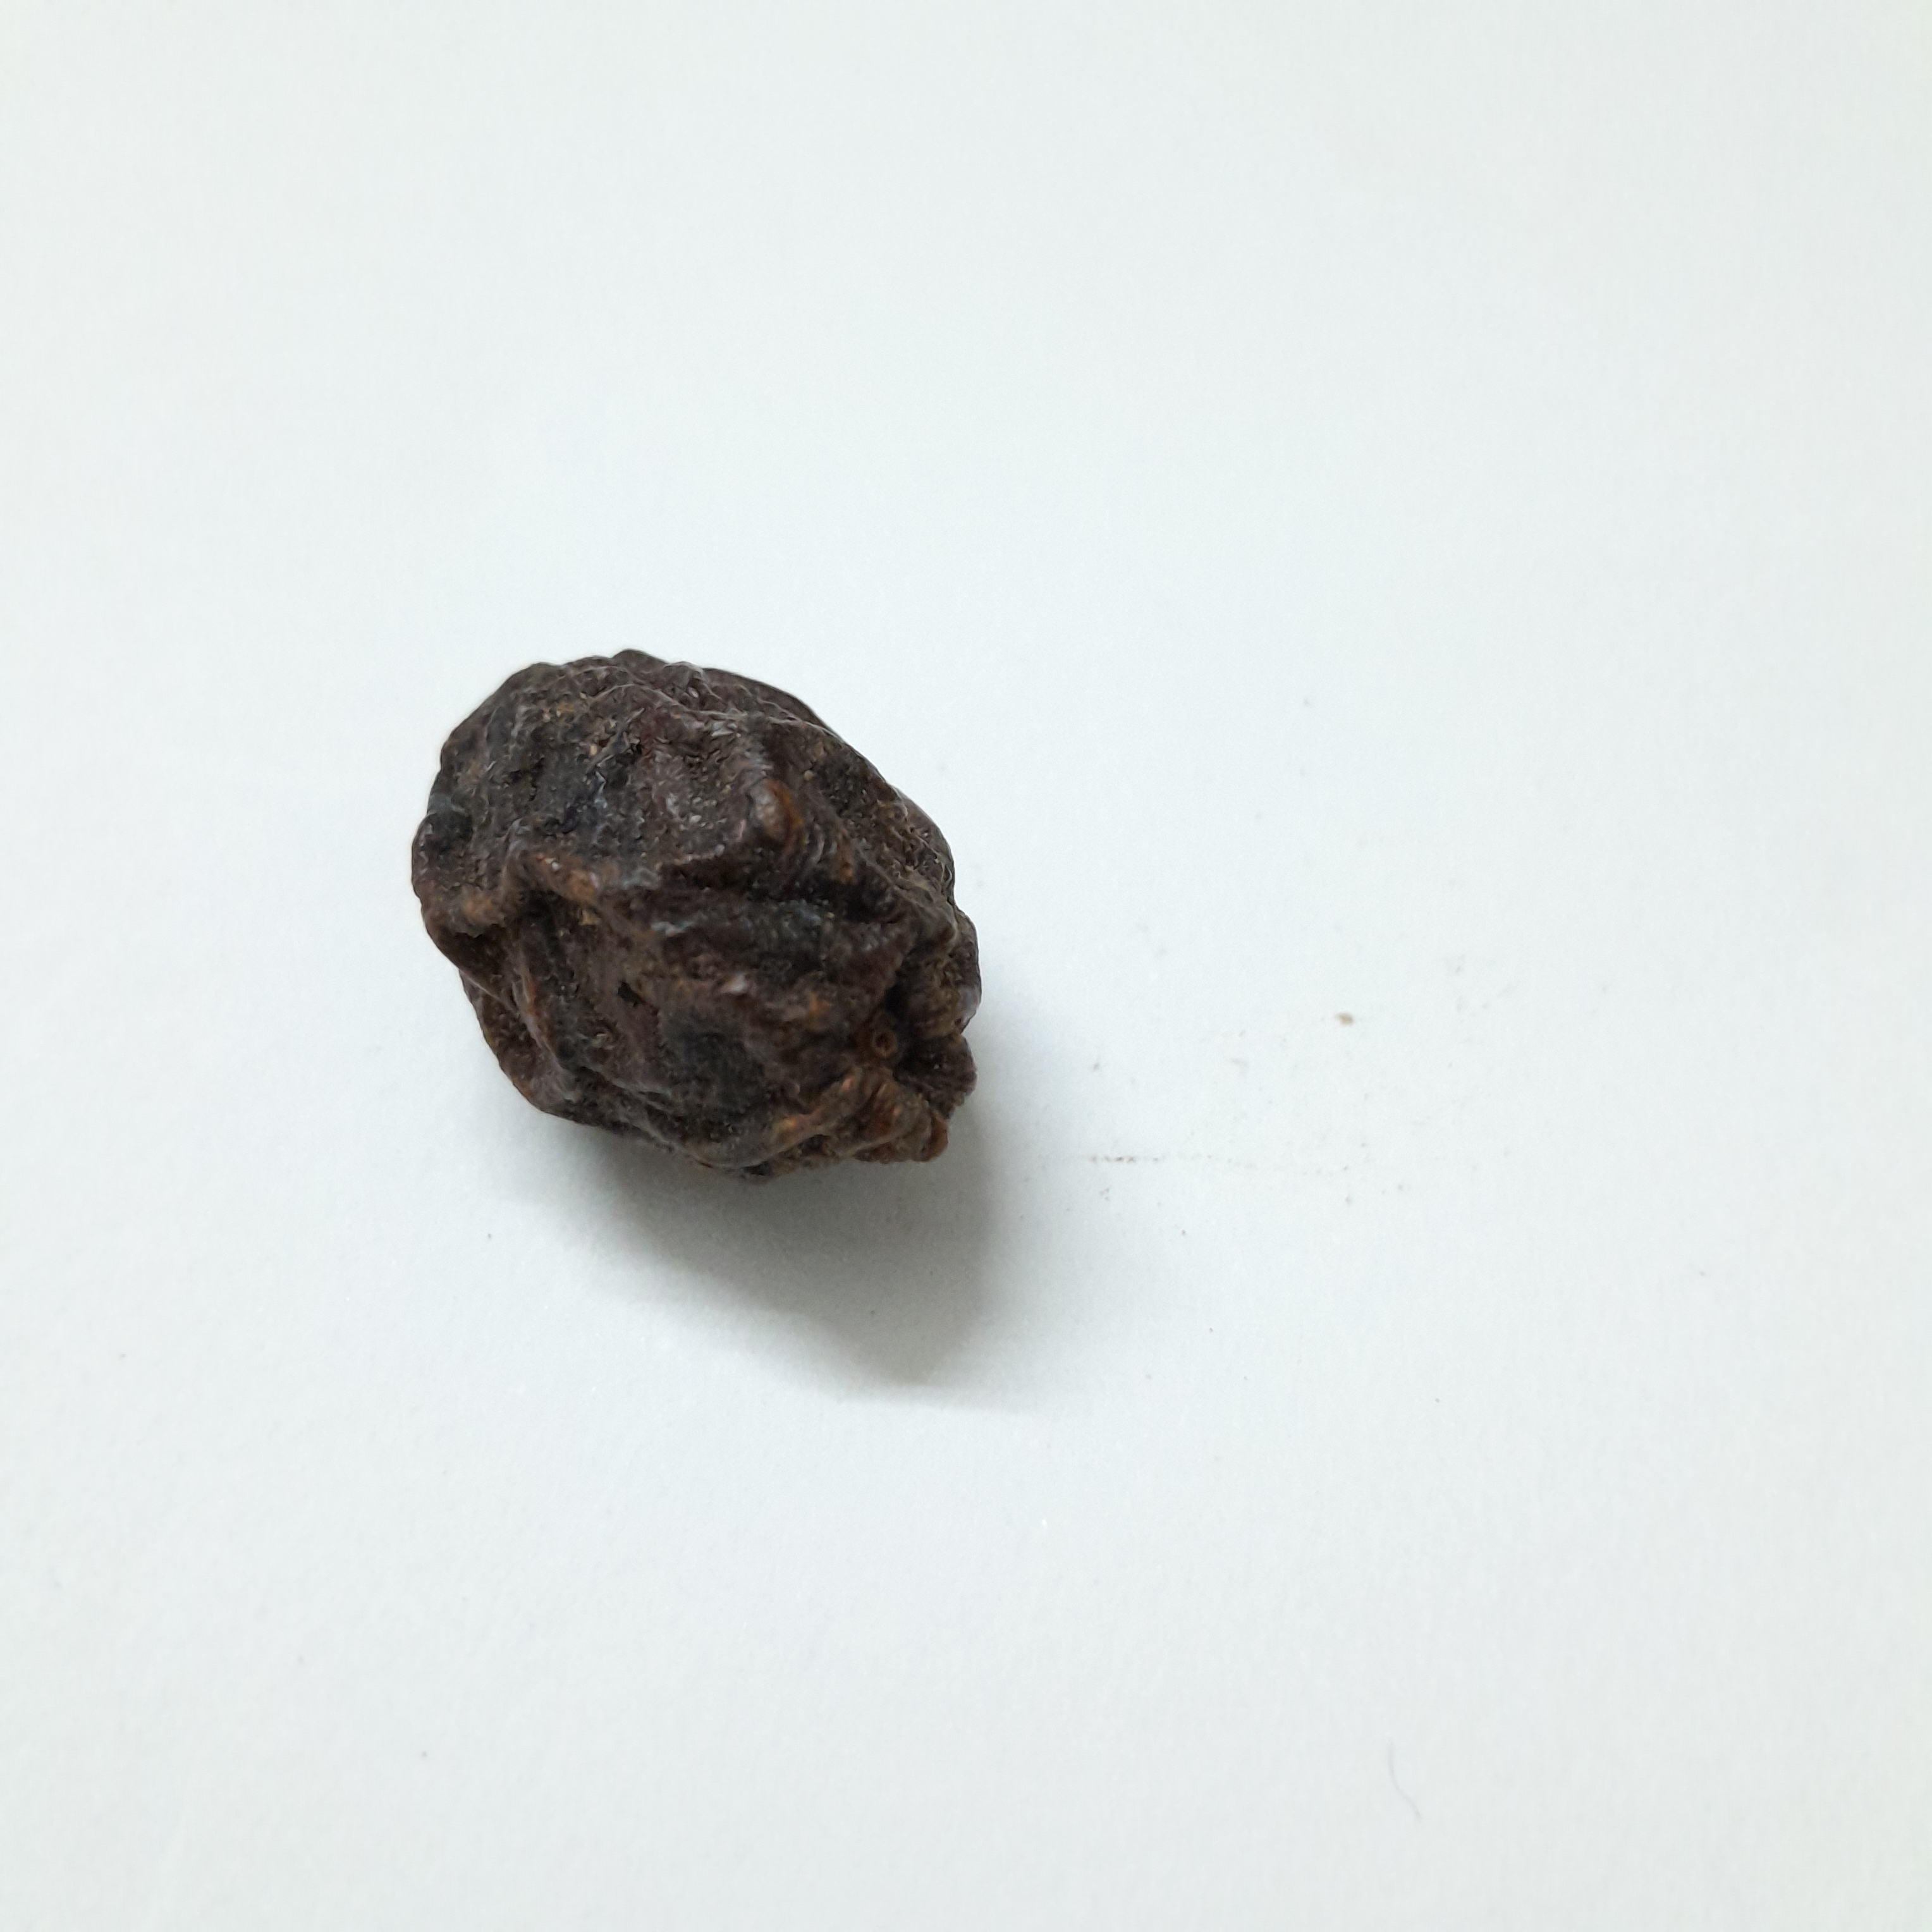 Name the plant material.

kadukharik
